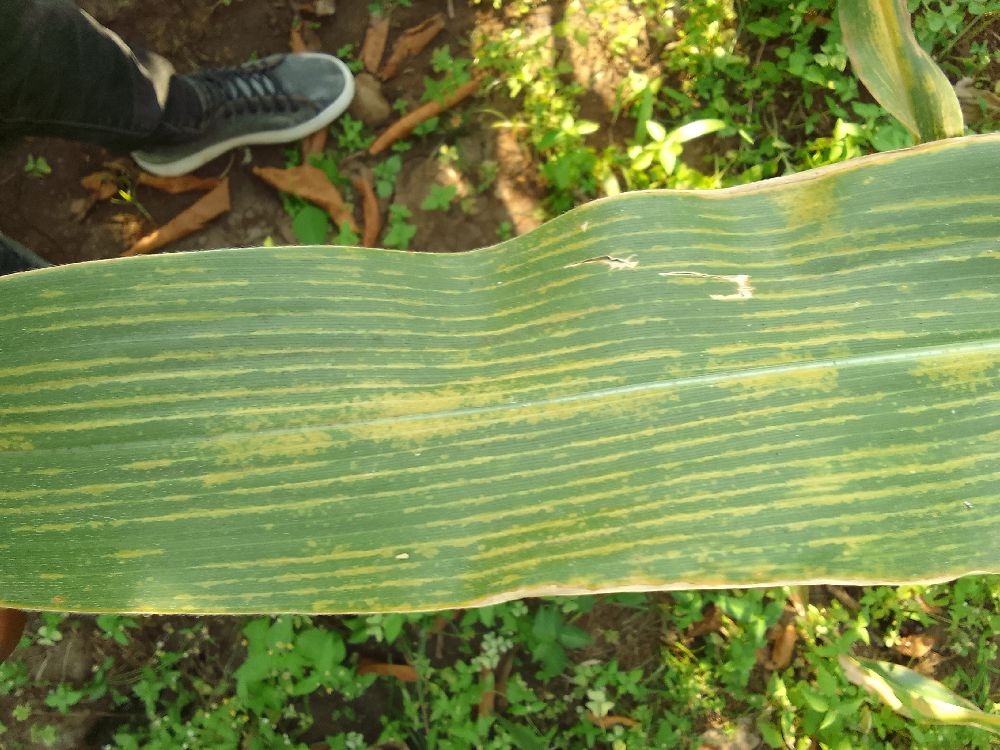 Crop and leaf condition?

maize, maize lethal necrosis
